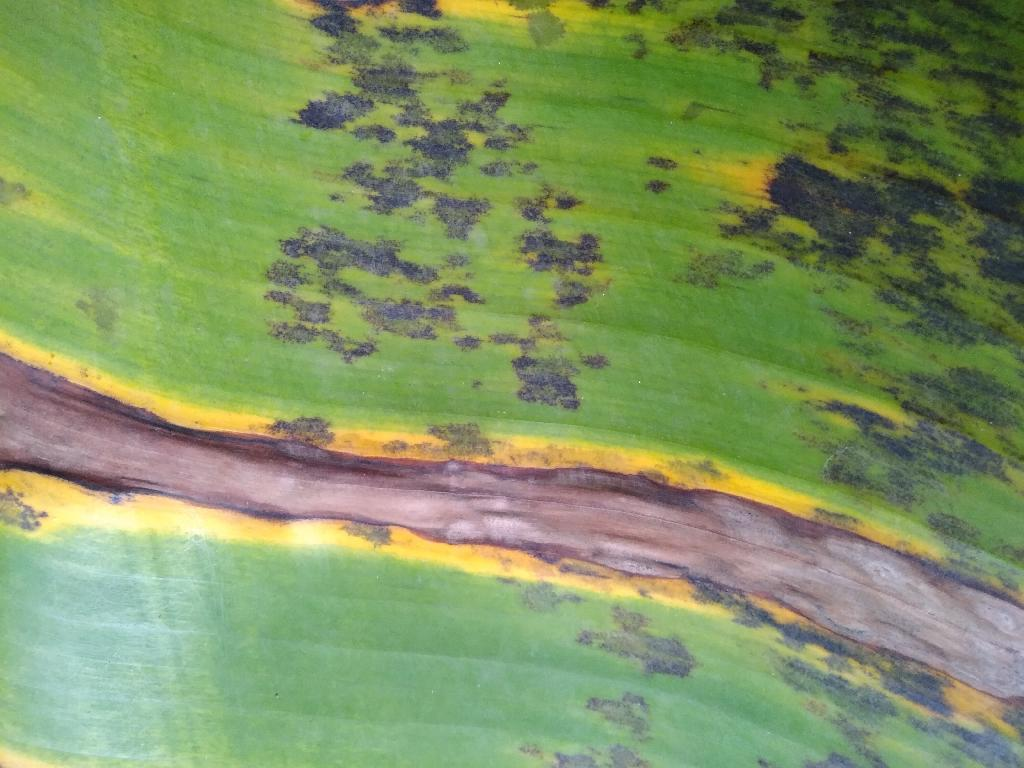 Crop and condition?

banana, black sigatoka
